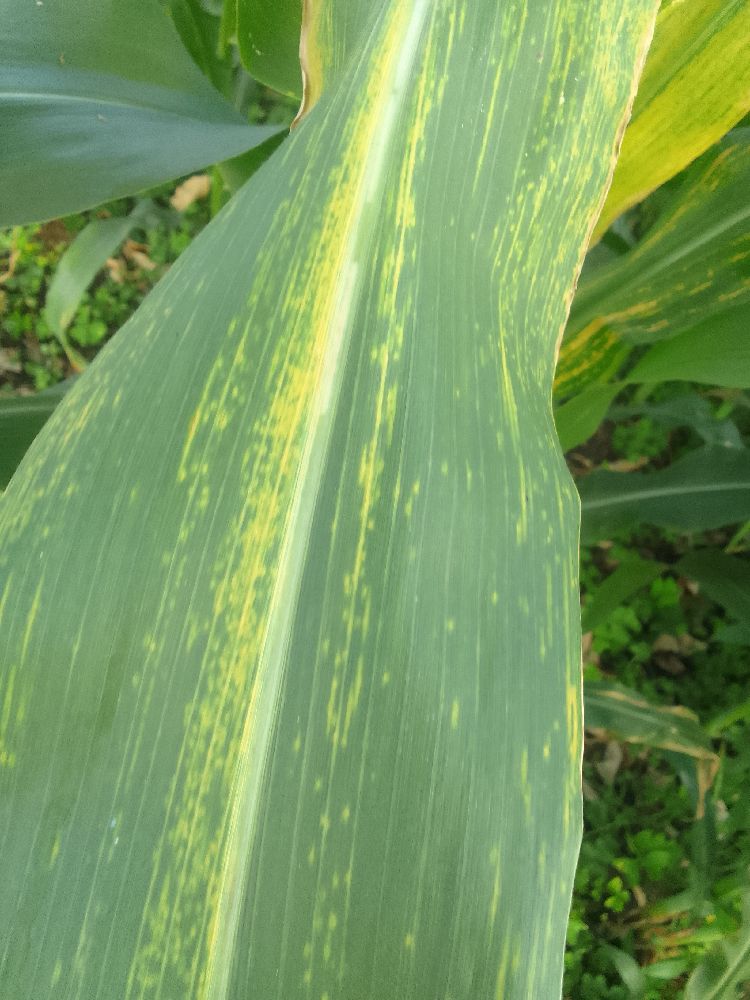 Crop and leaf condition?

maize, maize lethal necrosis
